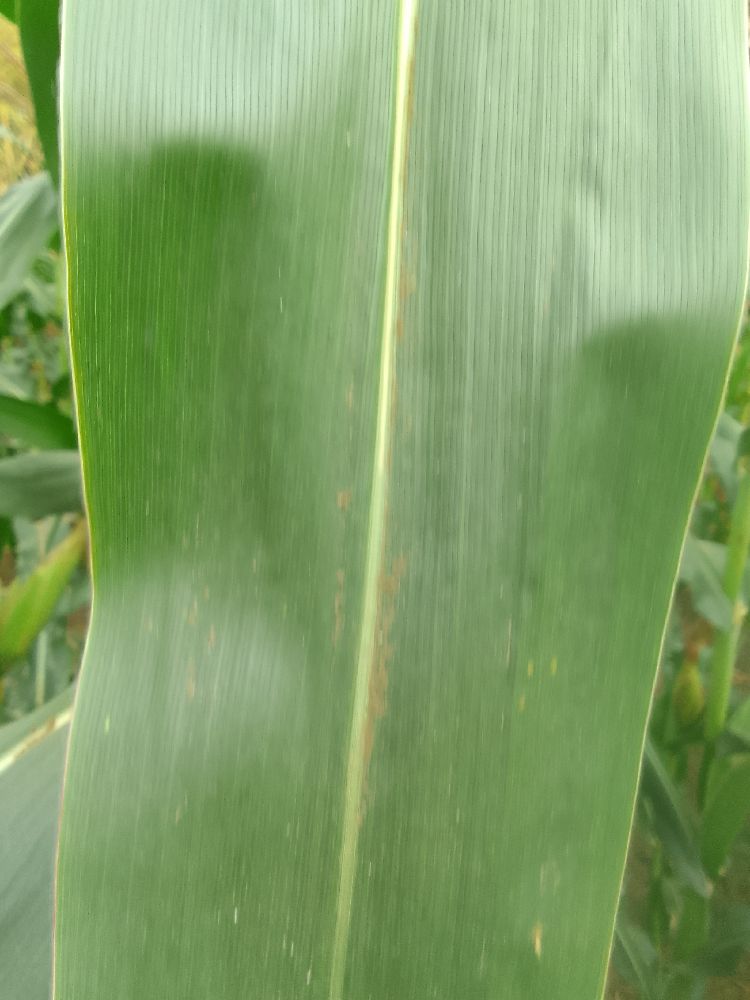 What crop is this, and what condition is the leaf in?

maize, healthy
